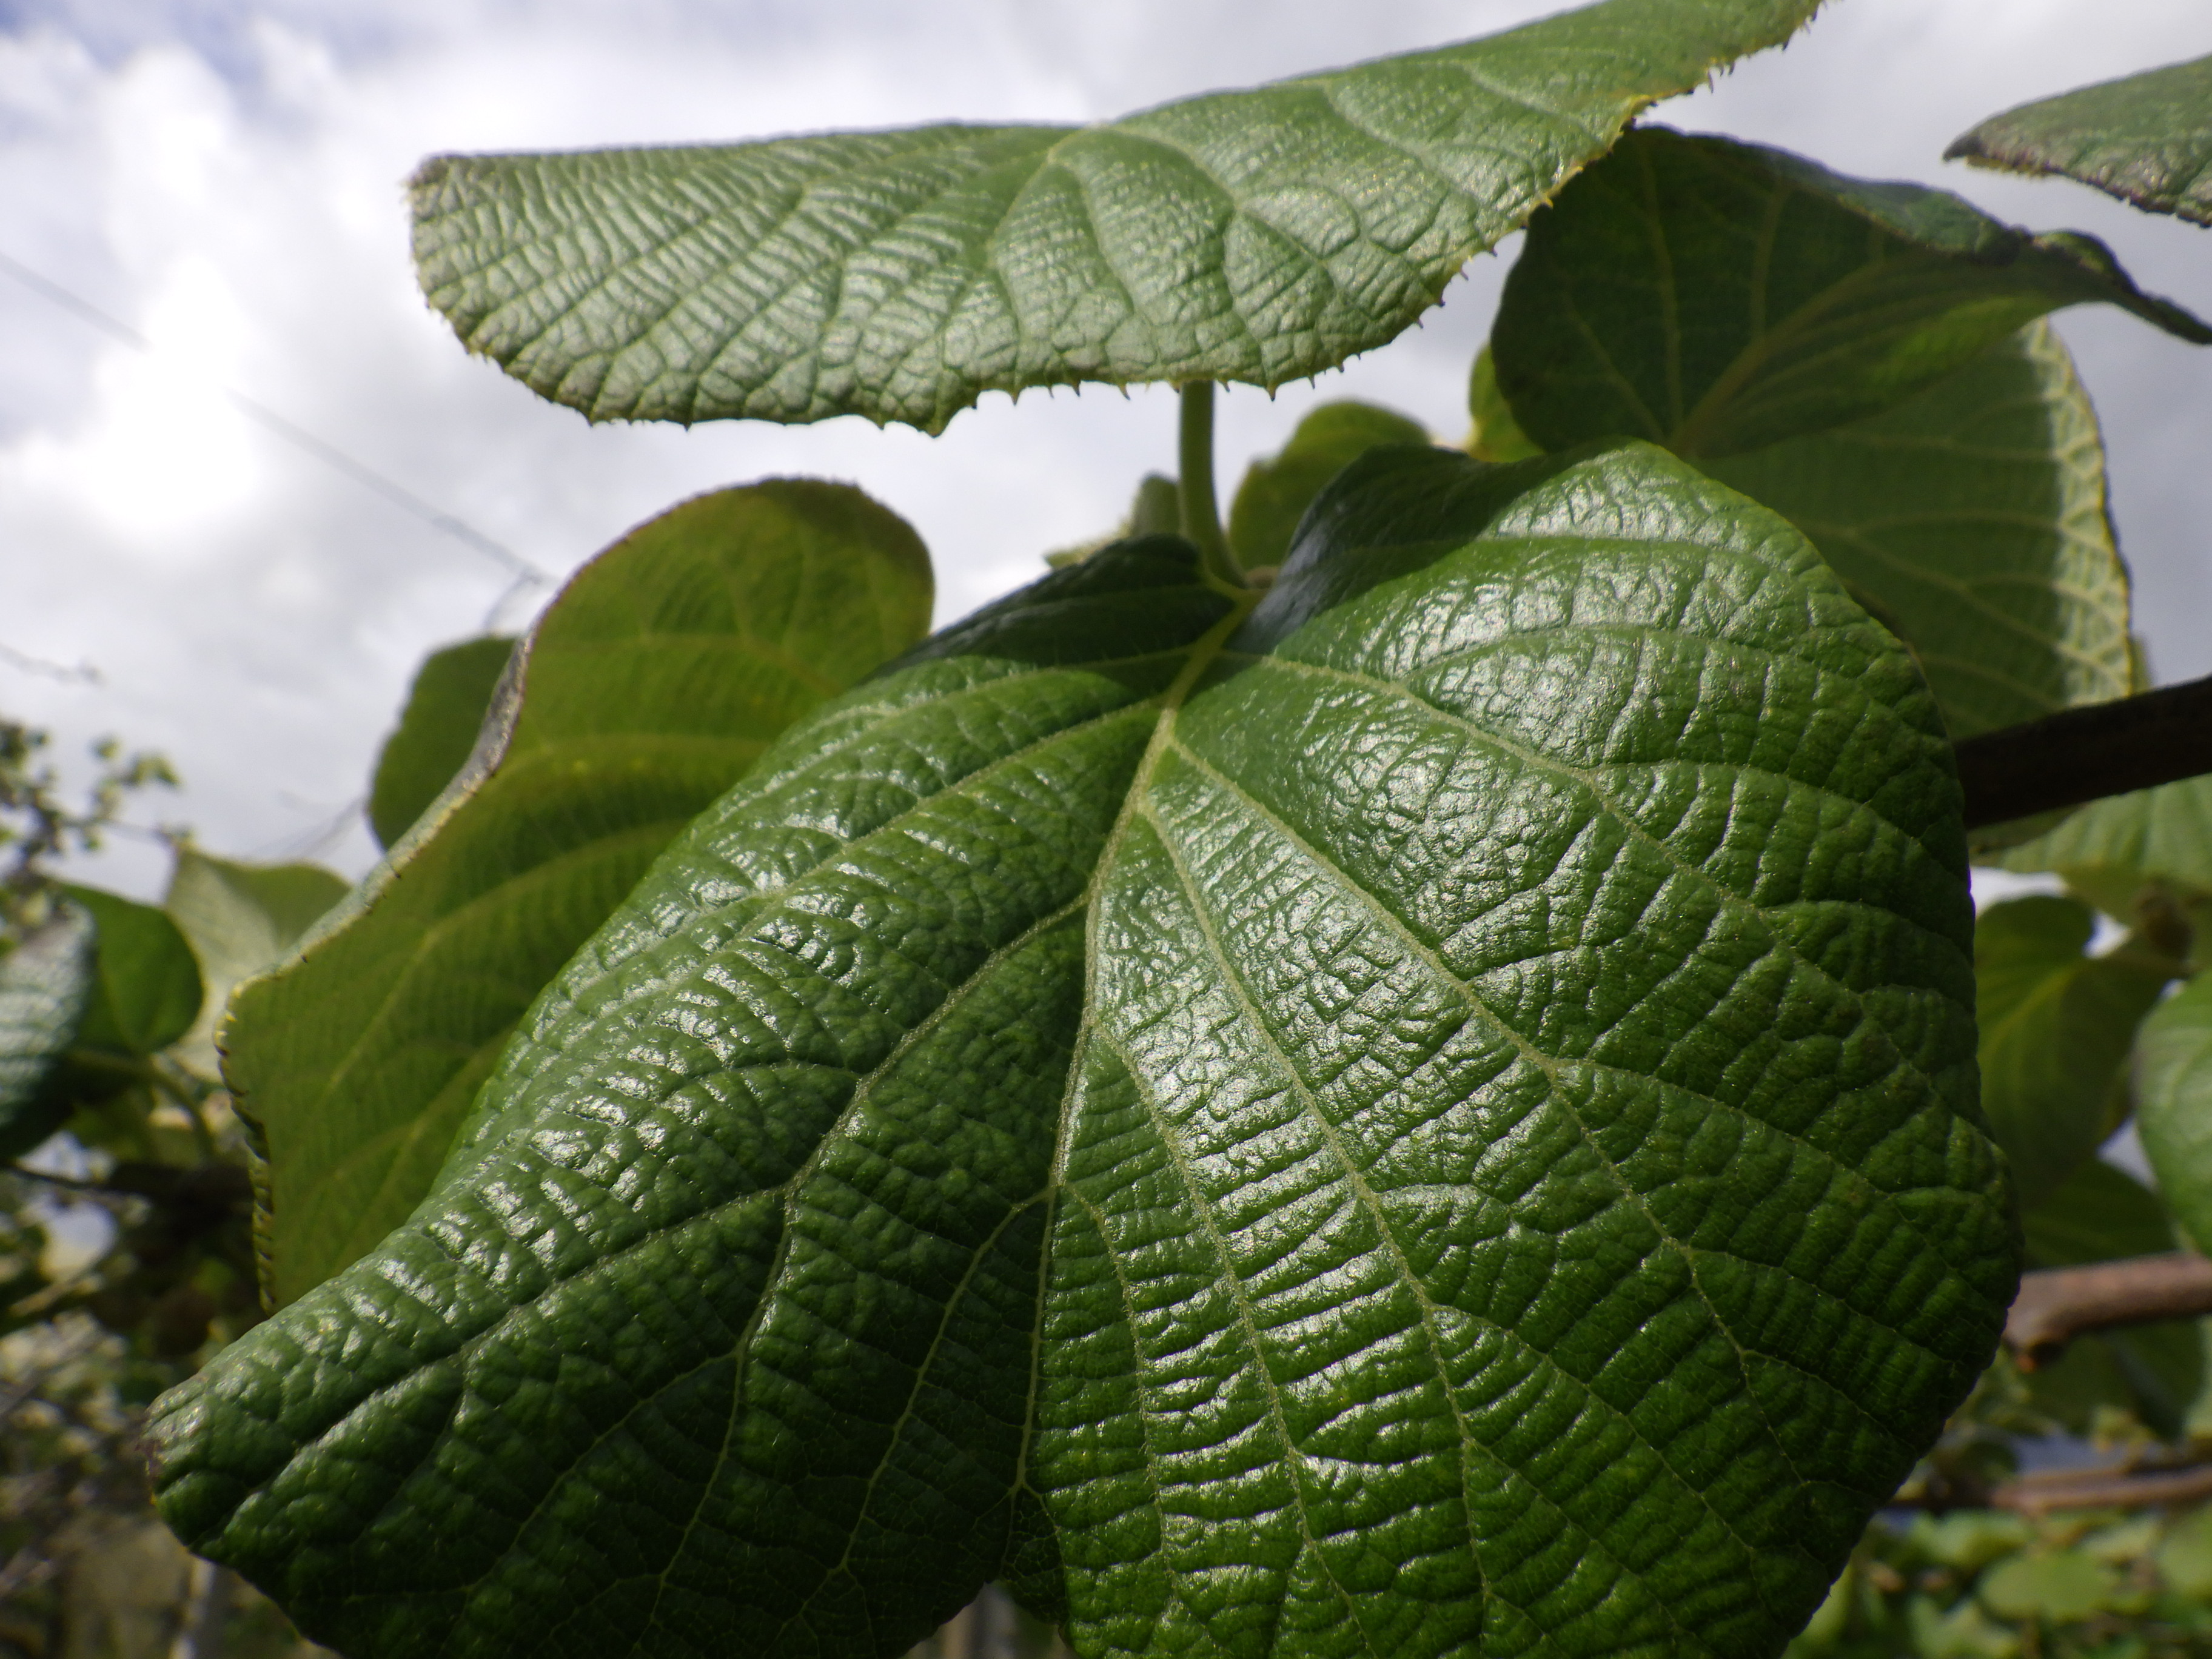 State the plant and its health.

kiwi, healthy
